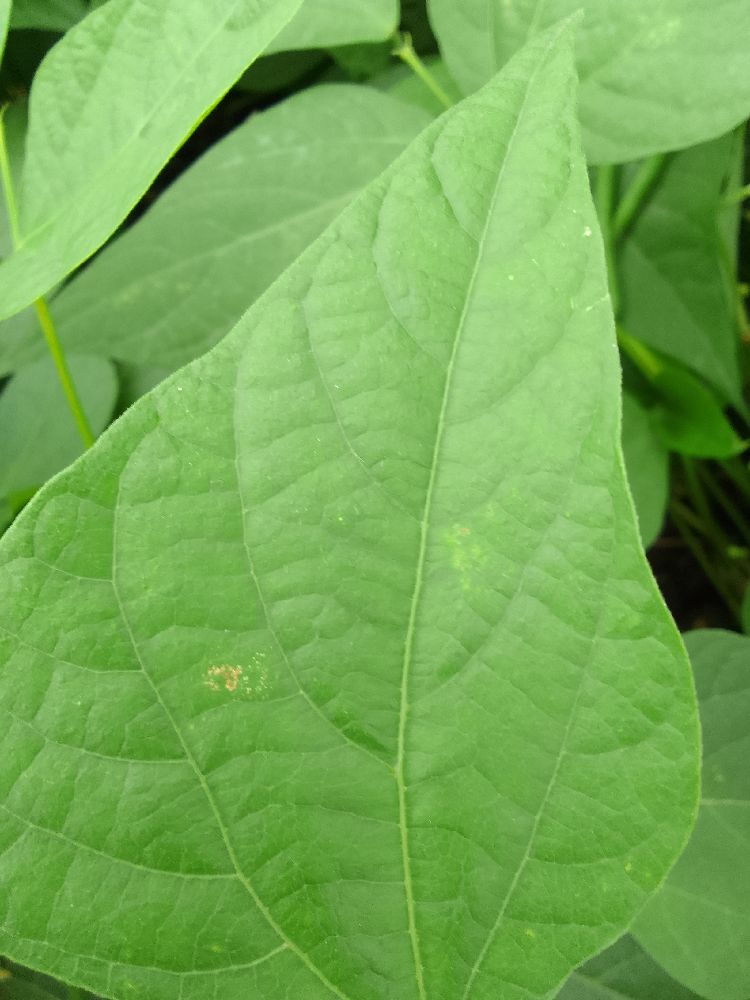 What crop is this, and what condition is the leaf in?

common bean, healthy
